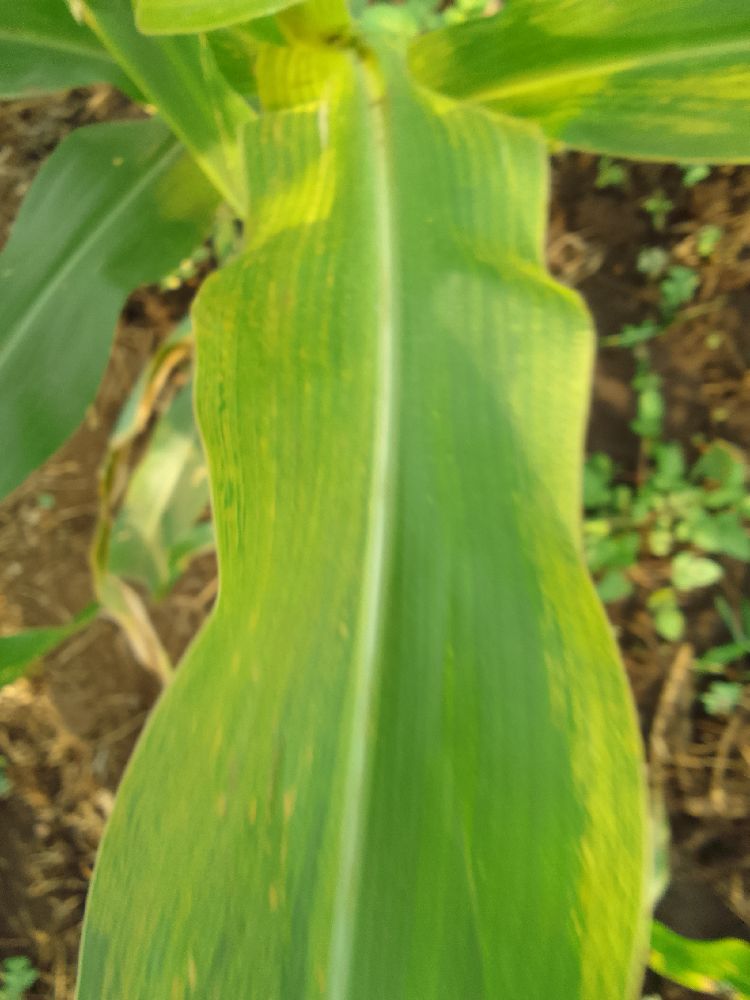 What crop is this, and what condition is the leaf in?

maize, maize lethal necrosis
